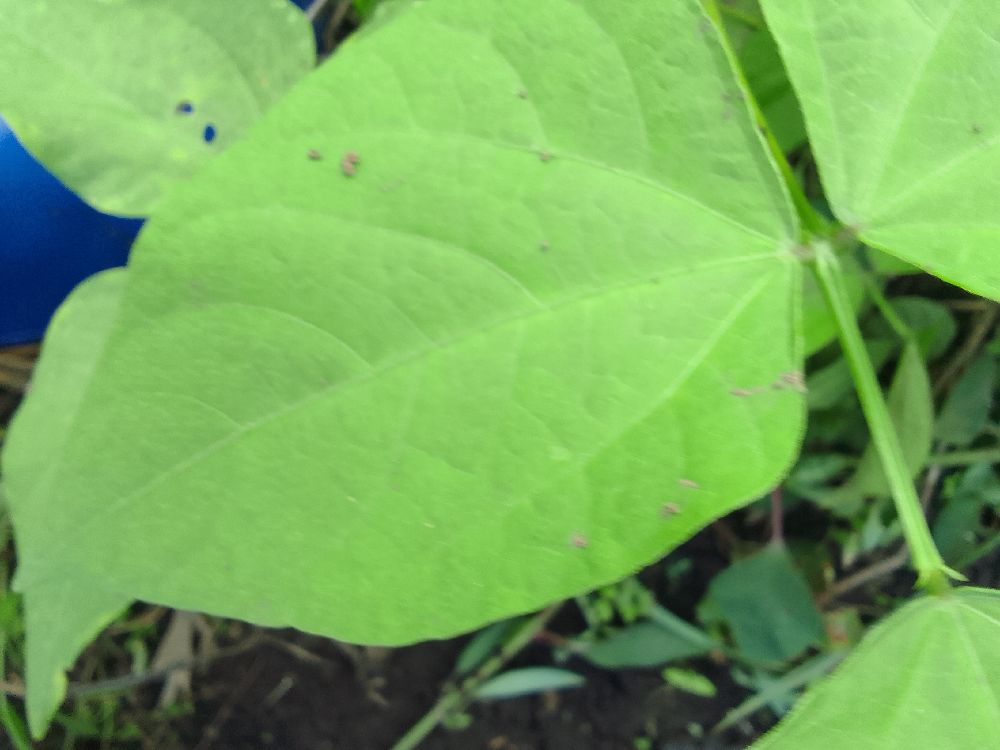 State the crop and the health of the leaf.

common bean, healthy
